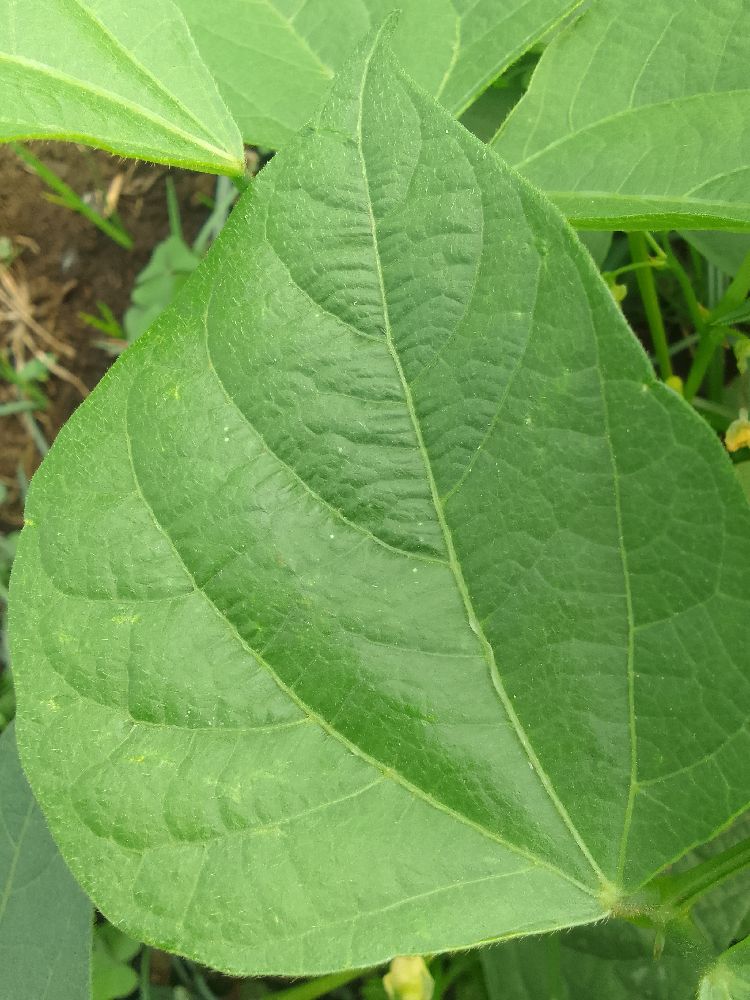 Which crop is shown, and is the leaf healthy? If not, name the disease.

common bean, healthy
